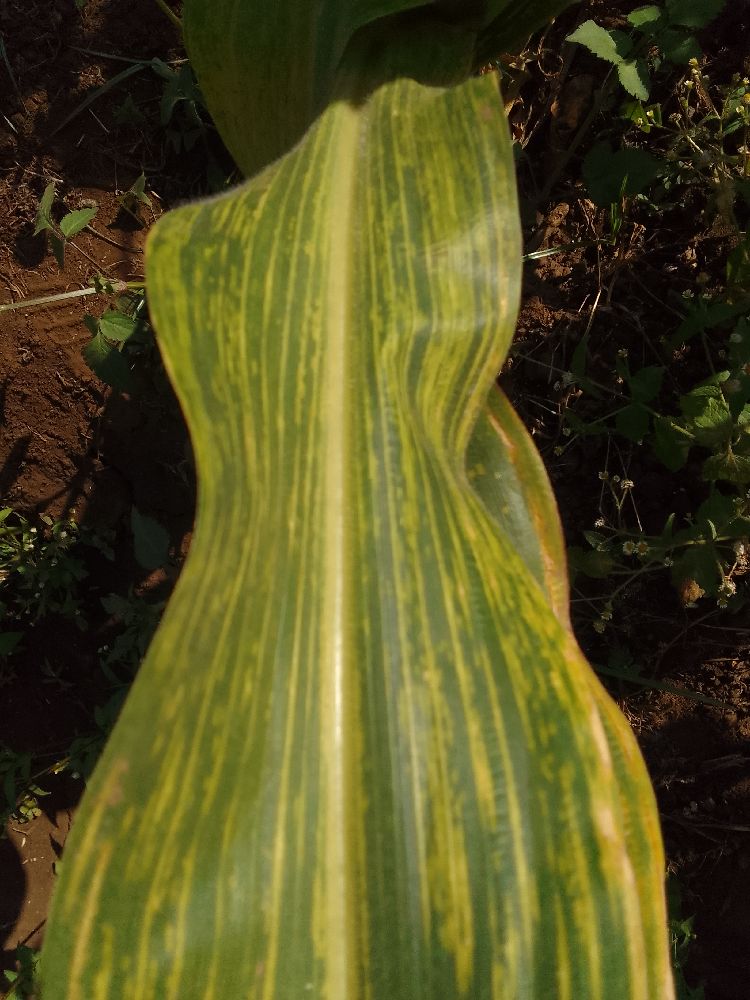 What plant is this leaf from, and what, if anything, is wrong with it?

maize, maize lethal necrosis
